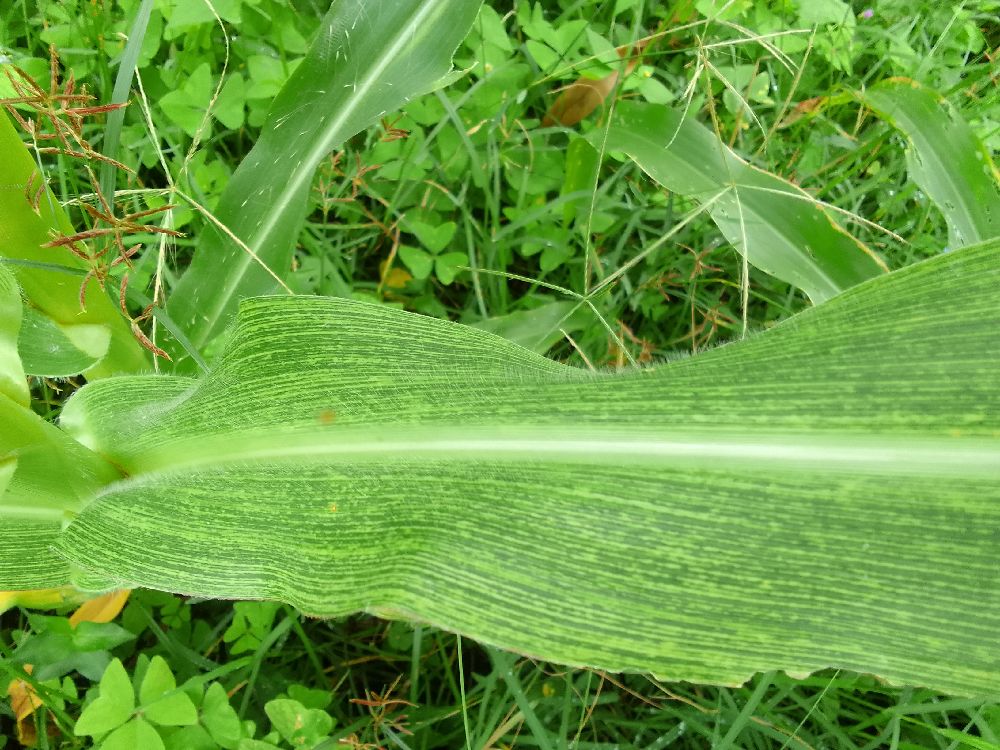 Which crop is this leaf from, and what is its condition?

maize, maize streak virus
